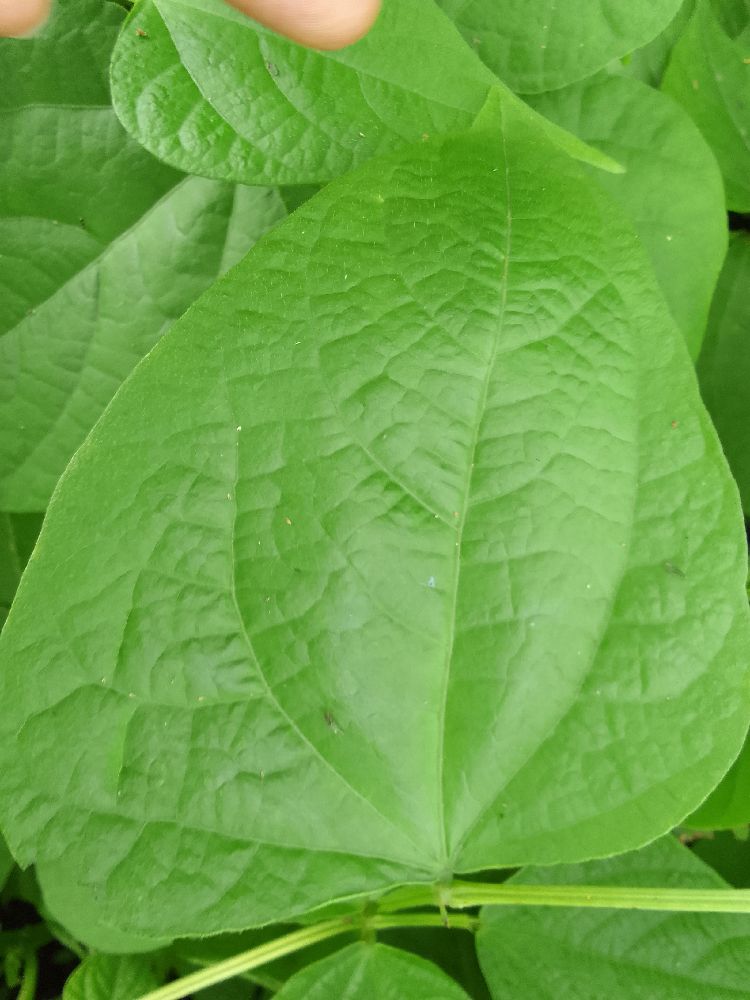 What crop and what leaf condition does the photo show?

common bean, healthy
